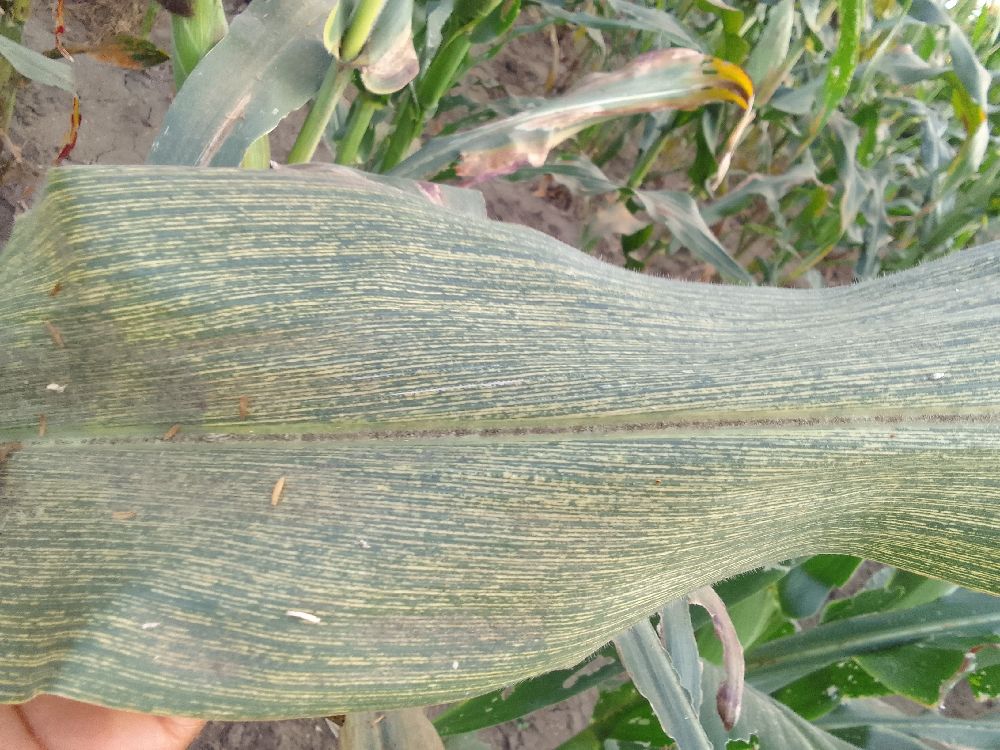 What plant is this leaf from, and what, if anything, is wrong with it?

maize, maize streak virus
